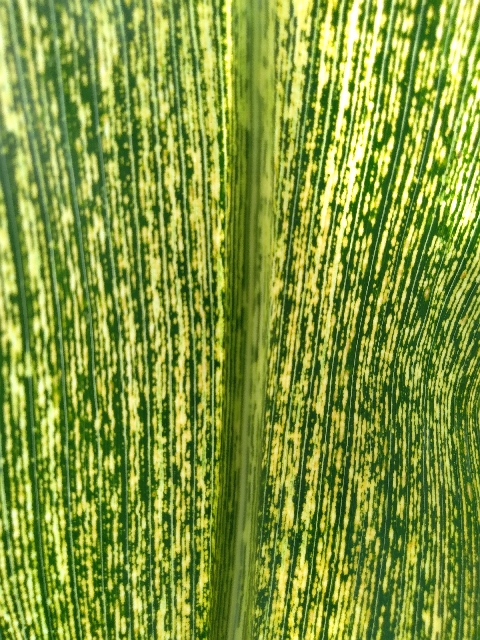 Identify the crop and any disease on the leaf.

maize, maize streak virus
